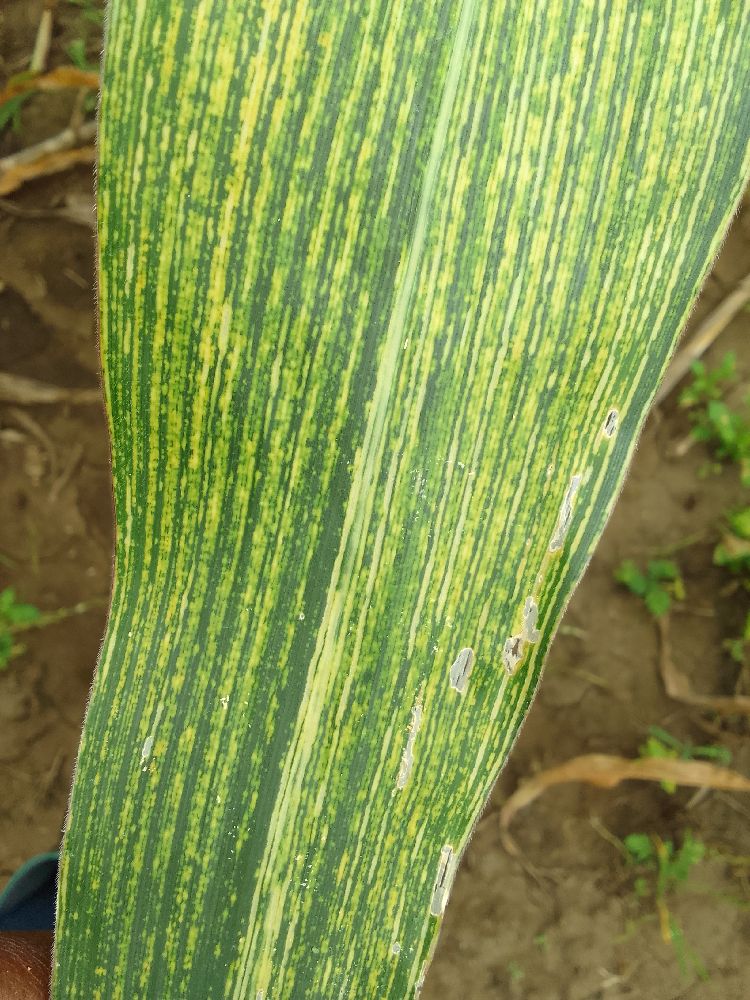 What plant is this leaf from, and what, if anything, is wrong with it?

maize, maize streak virus
